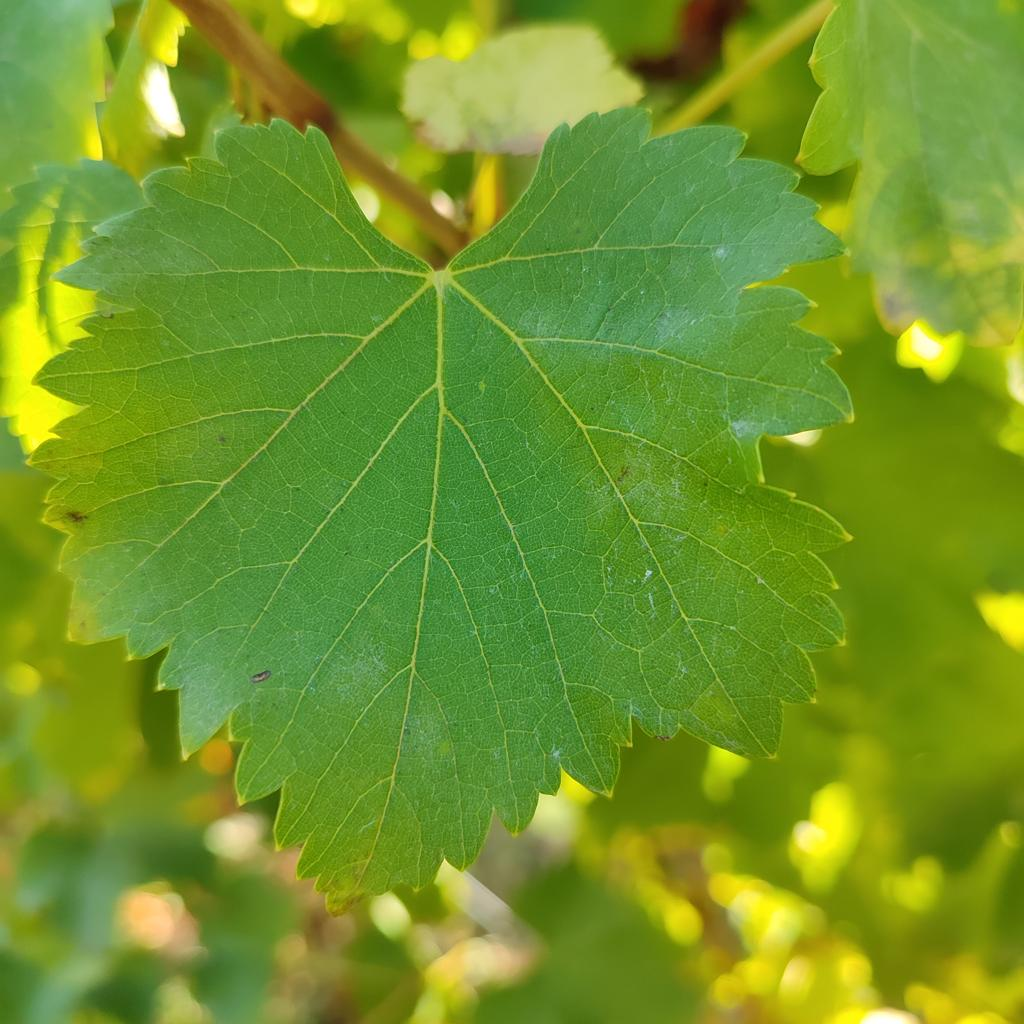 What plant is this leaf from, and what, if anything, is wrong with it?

grapevine, powdery mildew
